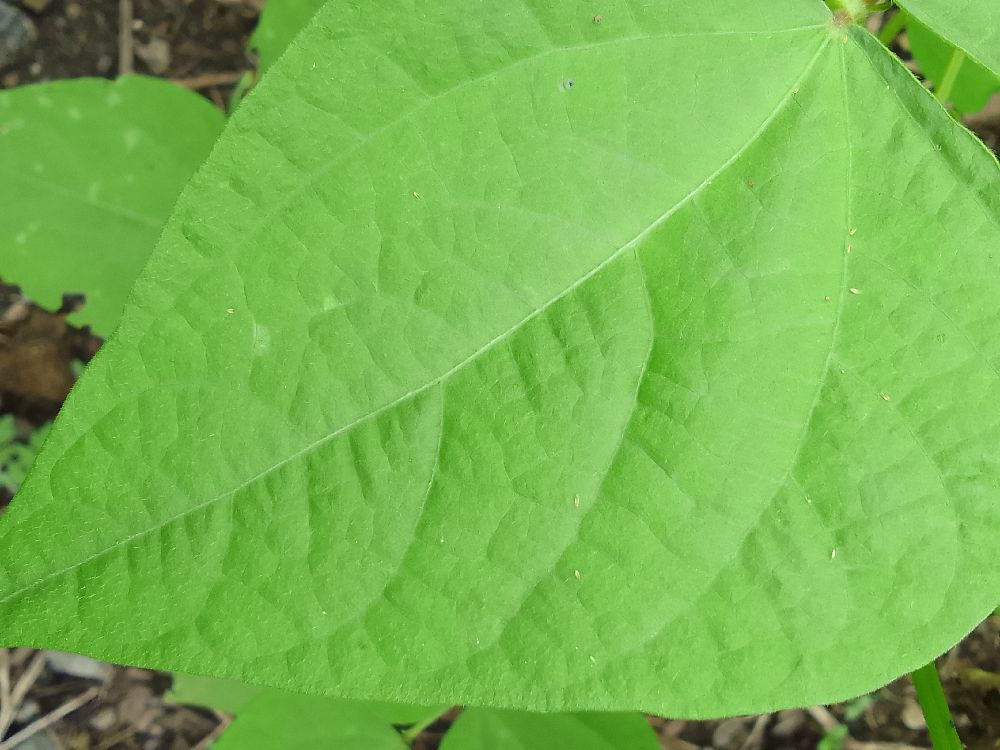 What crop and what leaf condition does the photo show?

common bean, healthy
